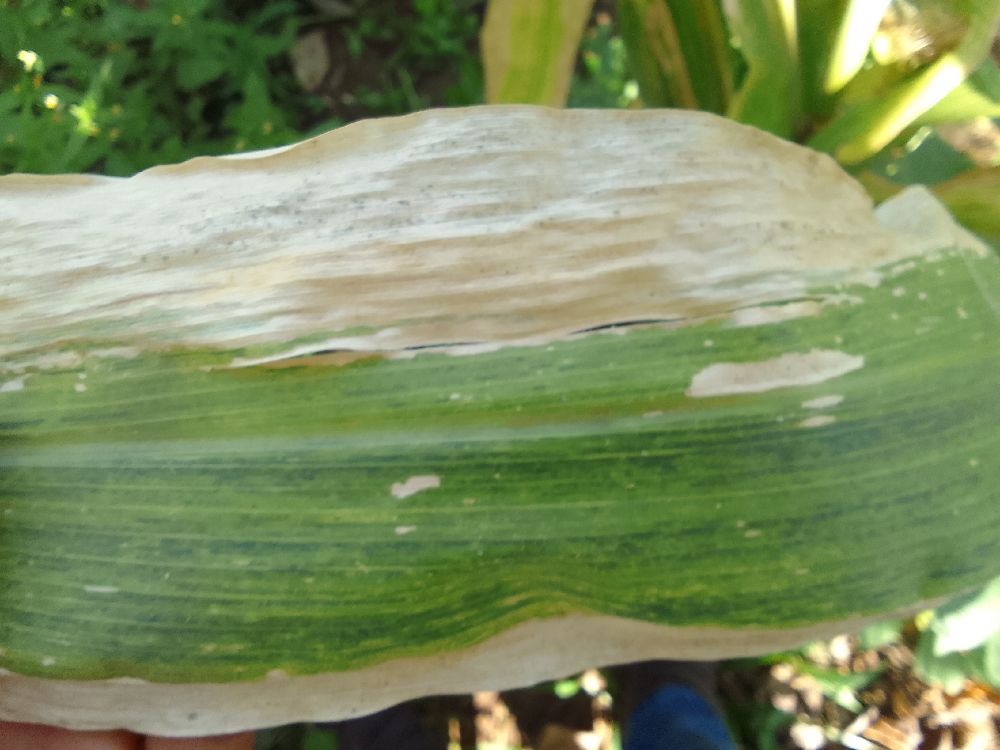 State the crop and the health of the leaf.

maize, maize lethal necrosis
